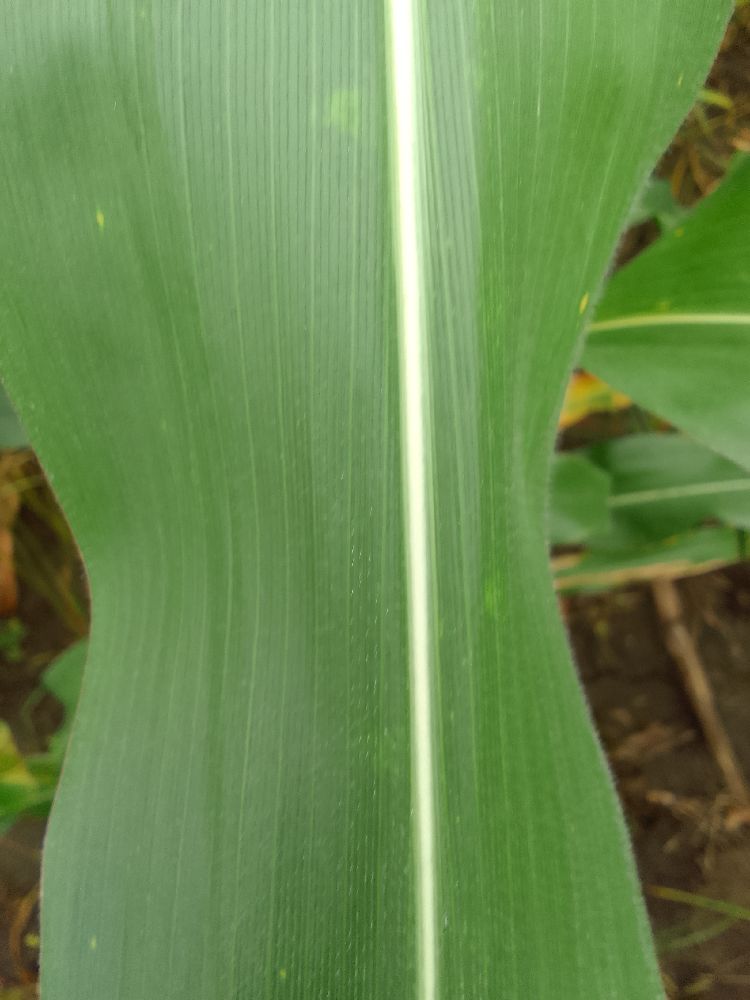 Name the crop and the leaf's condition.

maize, healthy
